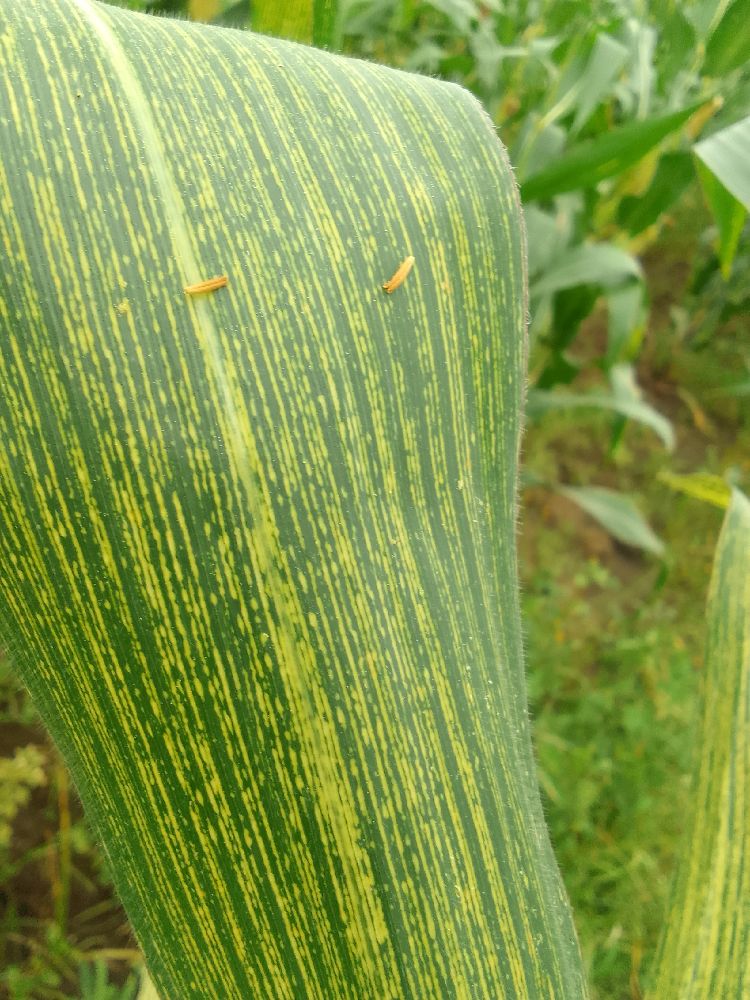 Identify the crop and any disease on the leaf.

maize, maize streak virus
